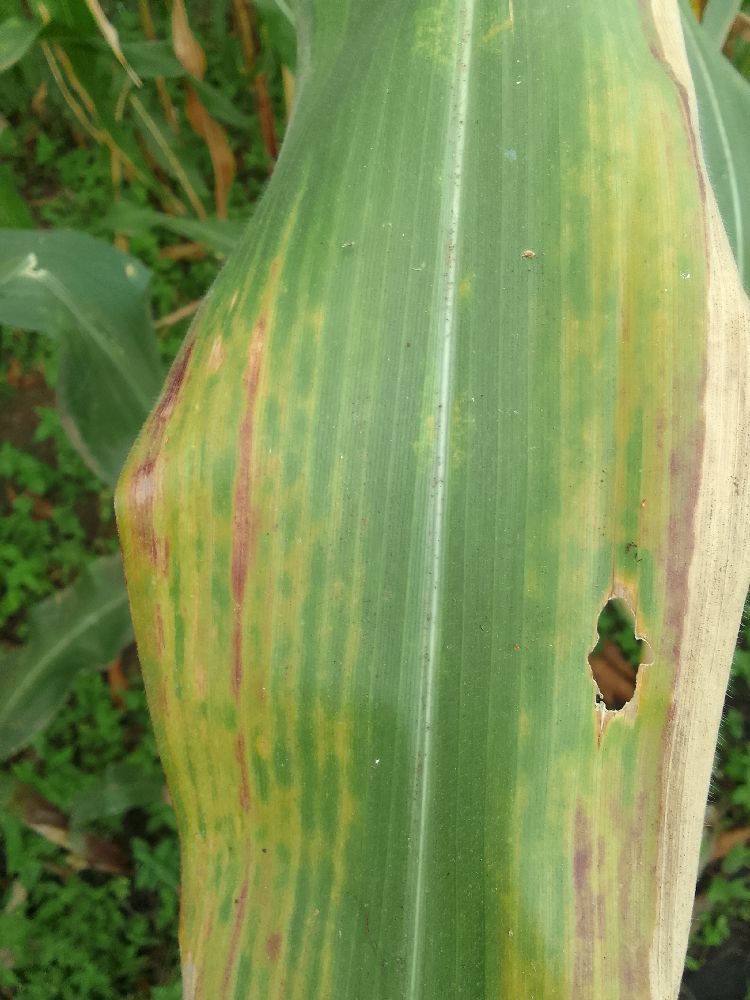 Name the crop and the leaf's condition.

maize, maize lethal necrosis
